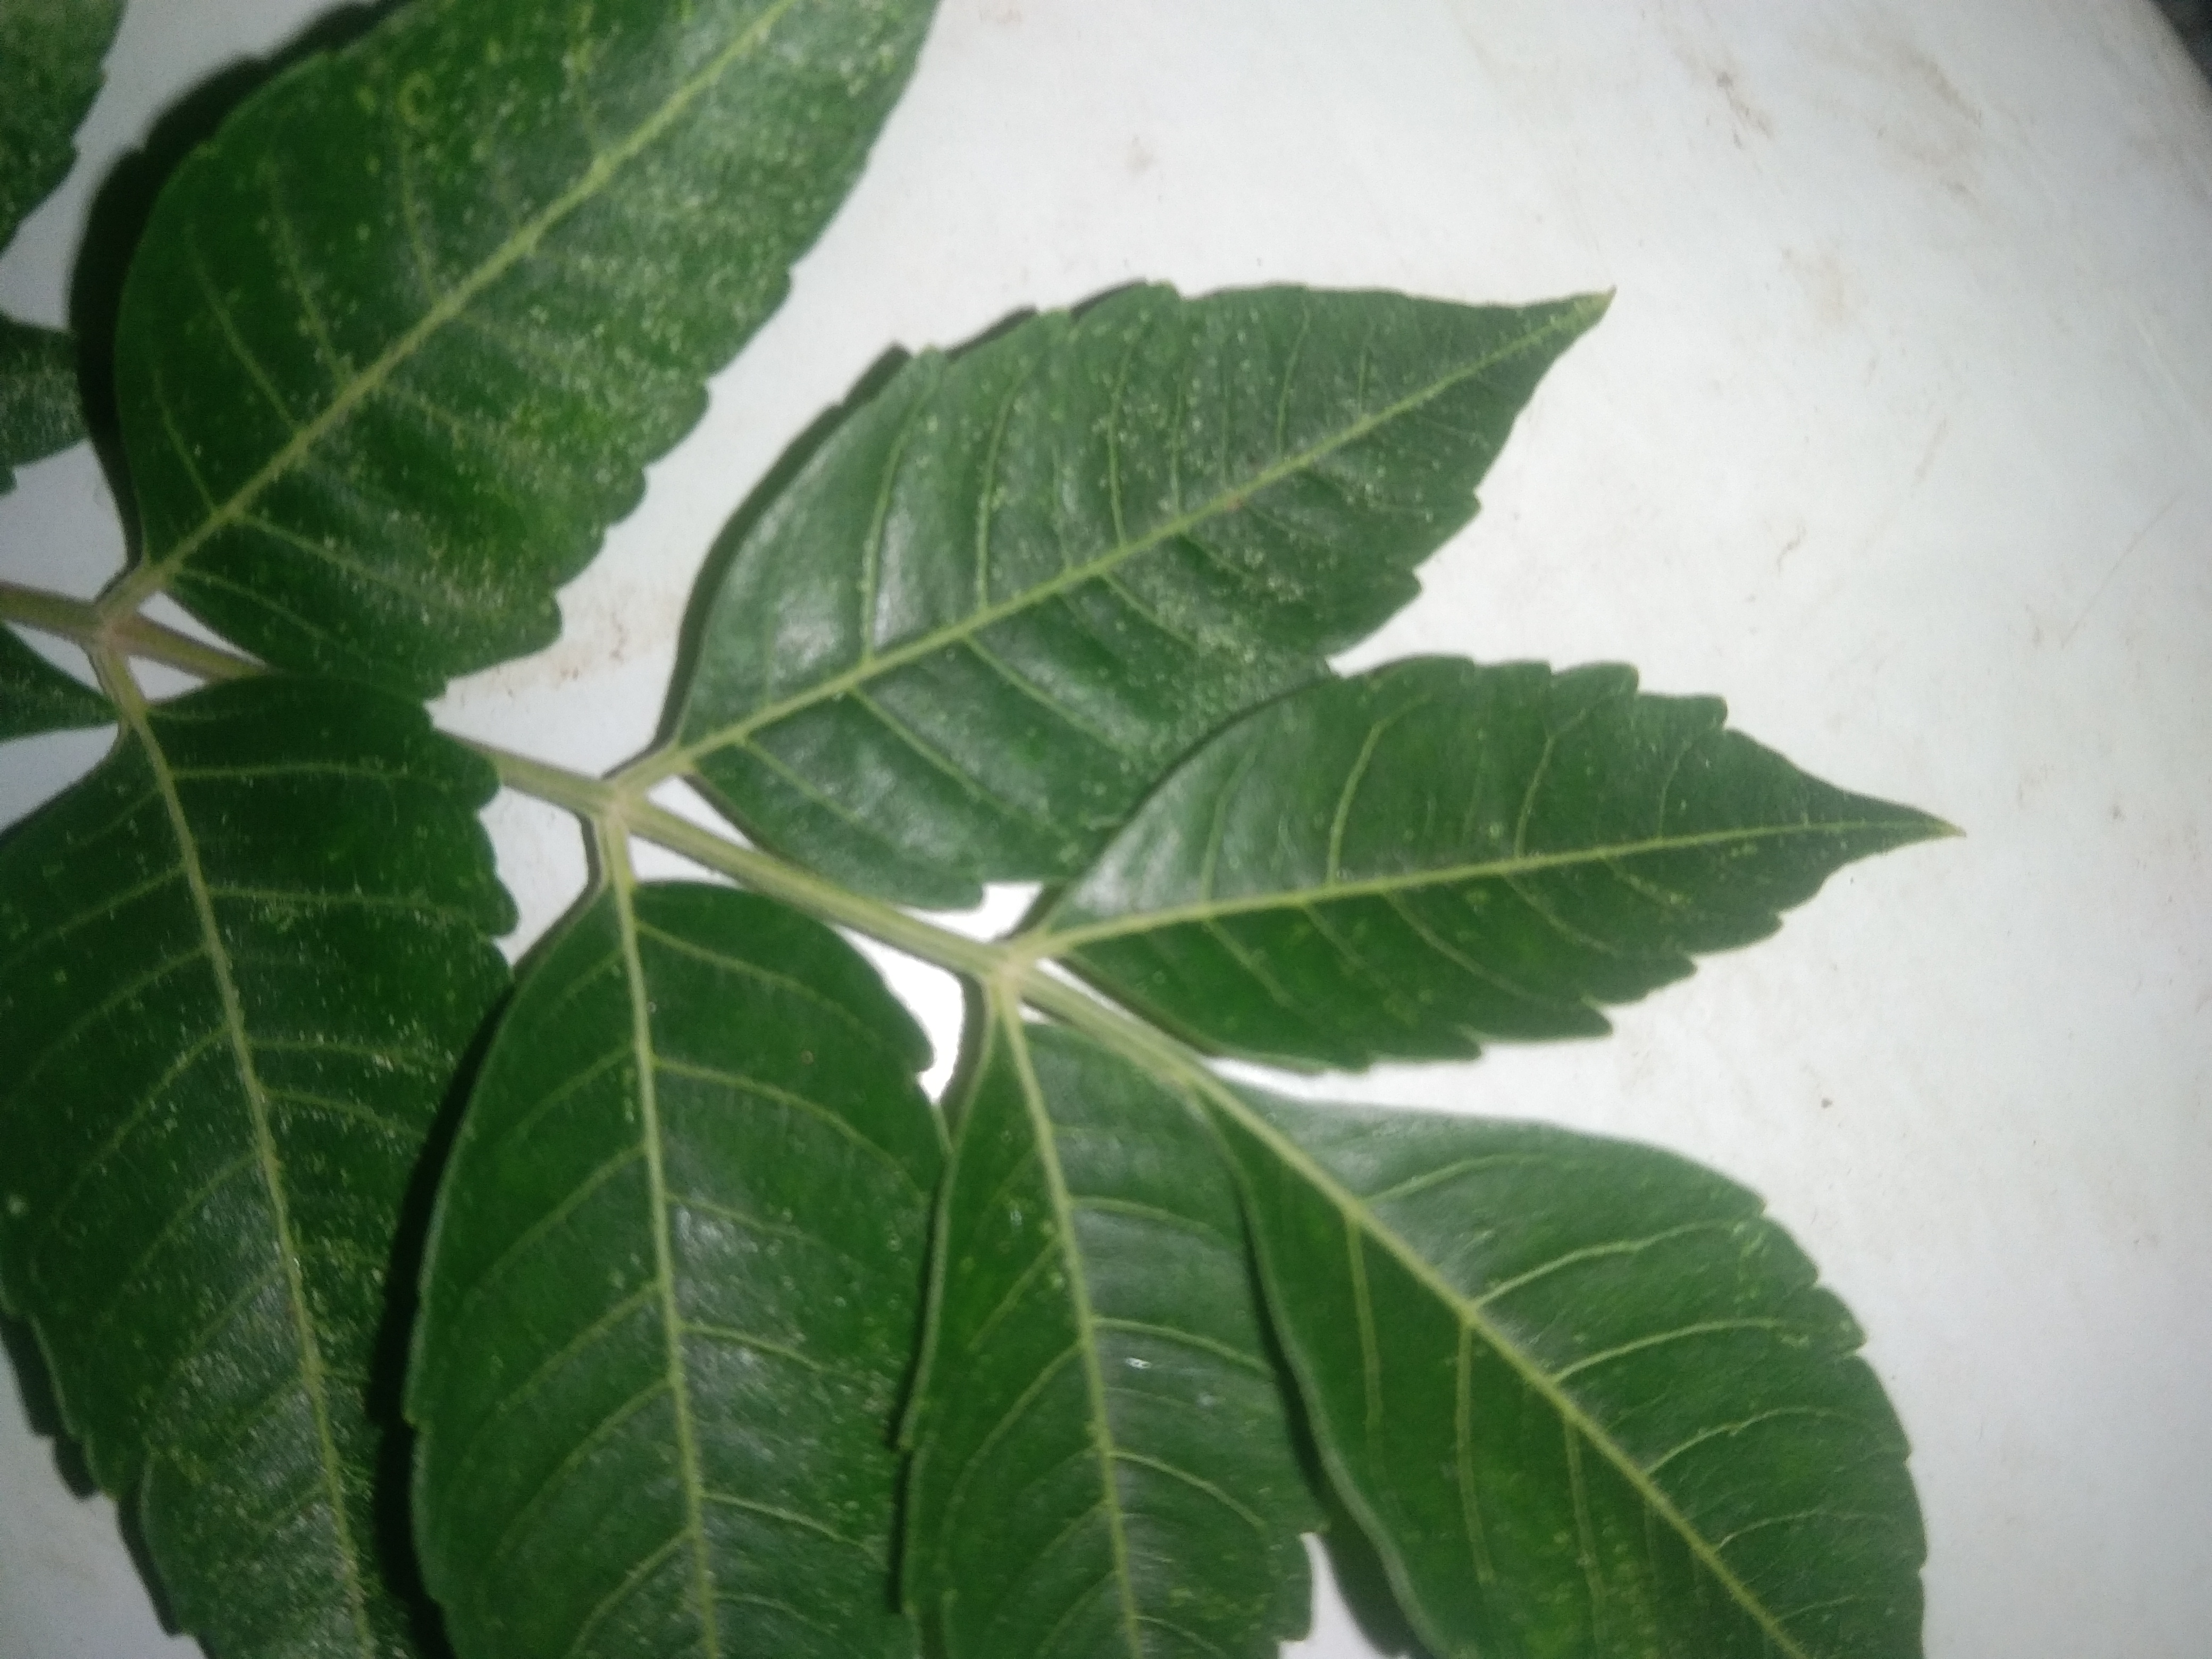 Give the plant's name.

neem
